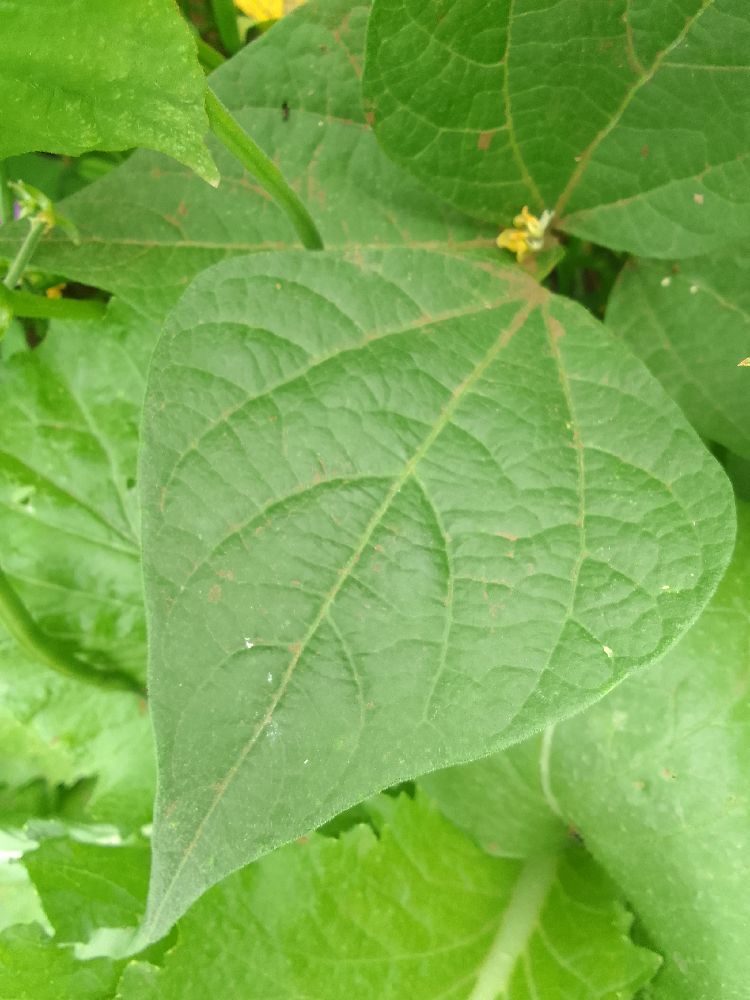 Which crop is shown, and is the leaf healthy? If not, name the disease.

common bean, healthy
